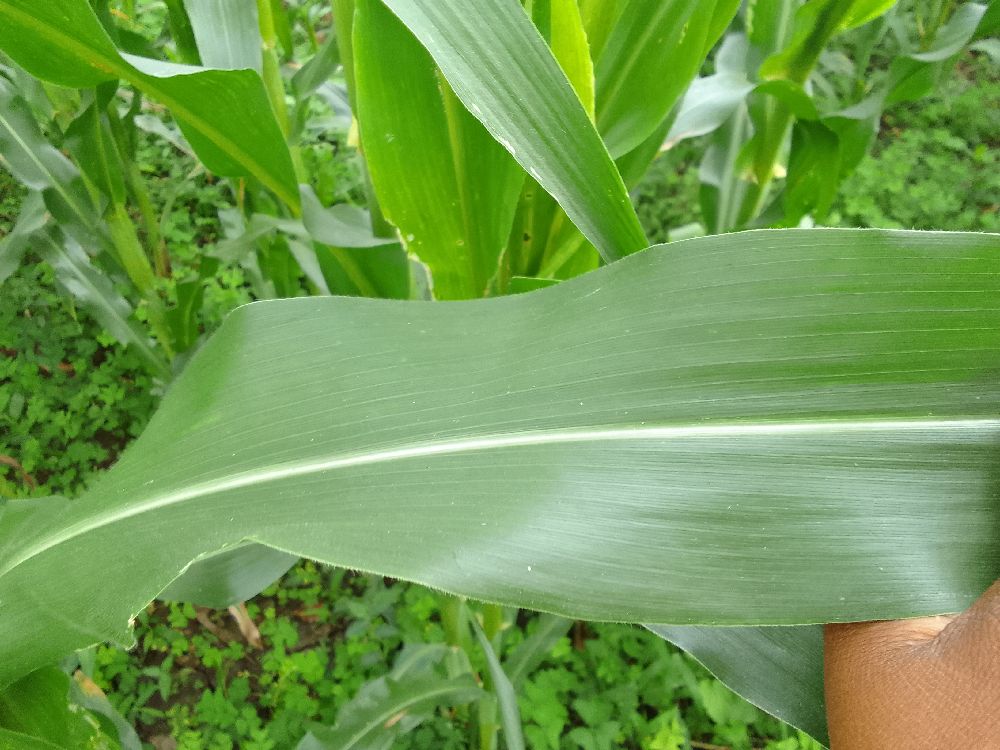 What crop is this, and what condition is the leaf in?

maize, healthy
